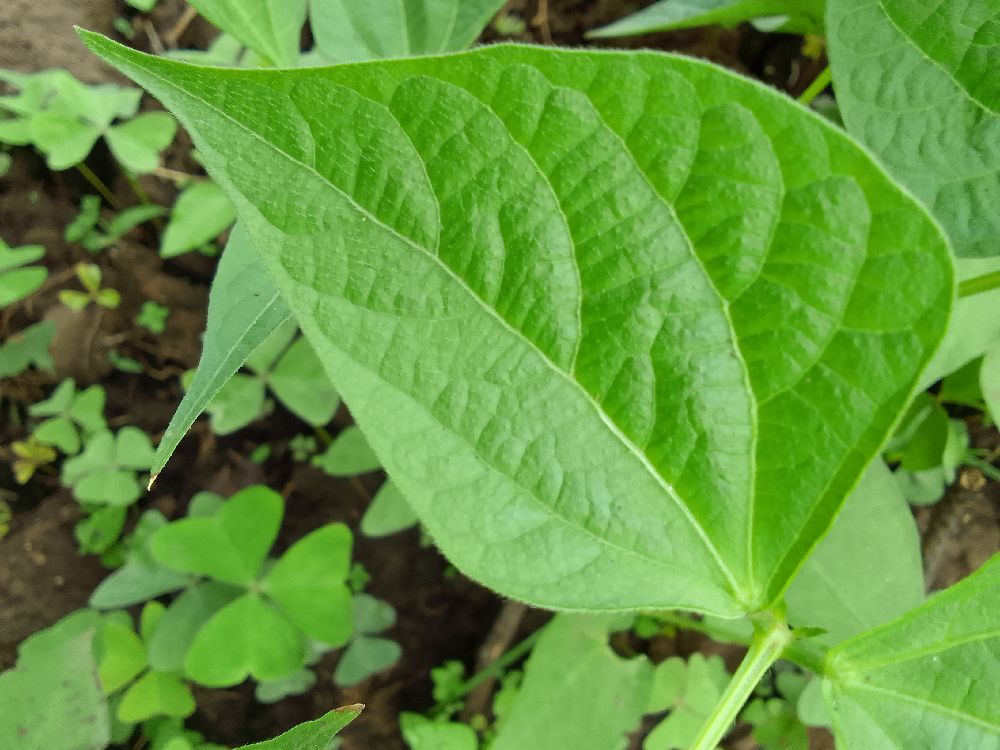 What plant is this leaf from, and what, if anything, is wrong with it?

common bean, healthy
